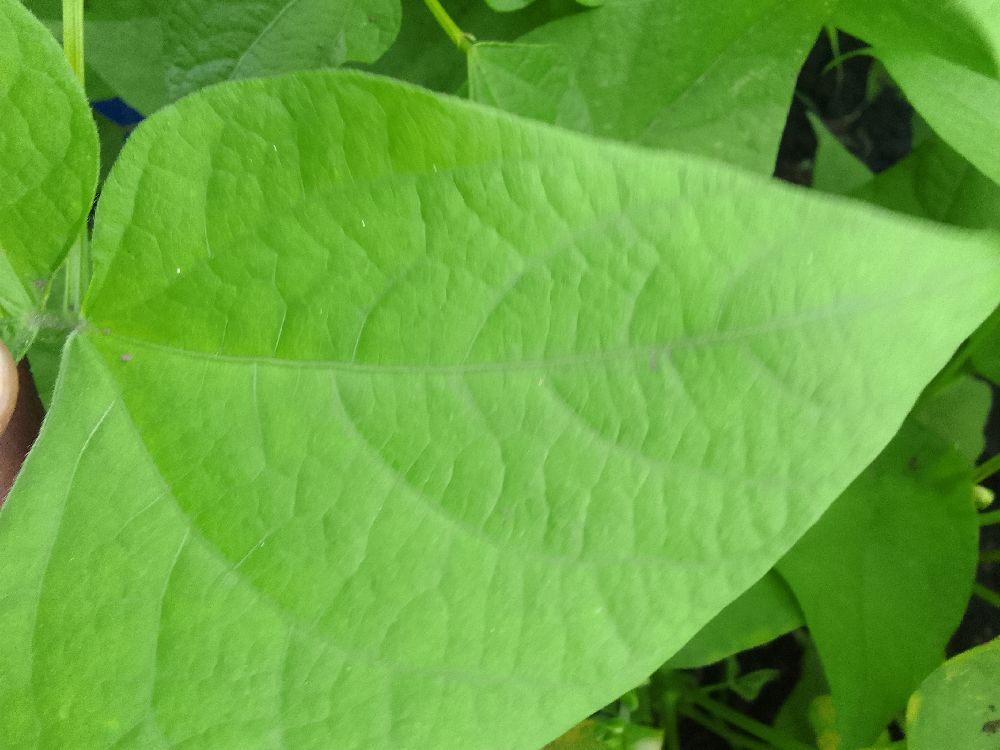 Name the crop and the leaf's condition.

common bean, healthy
